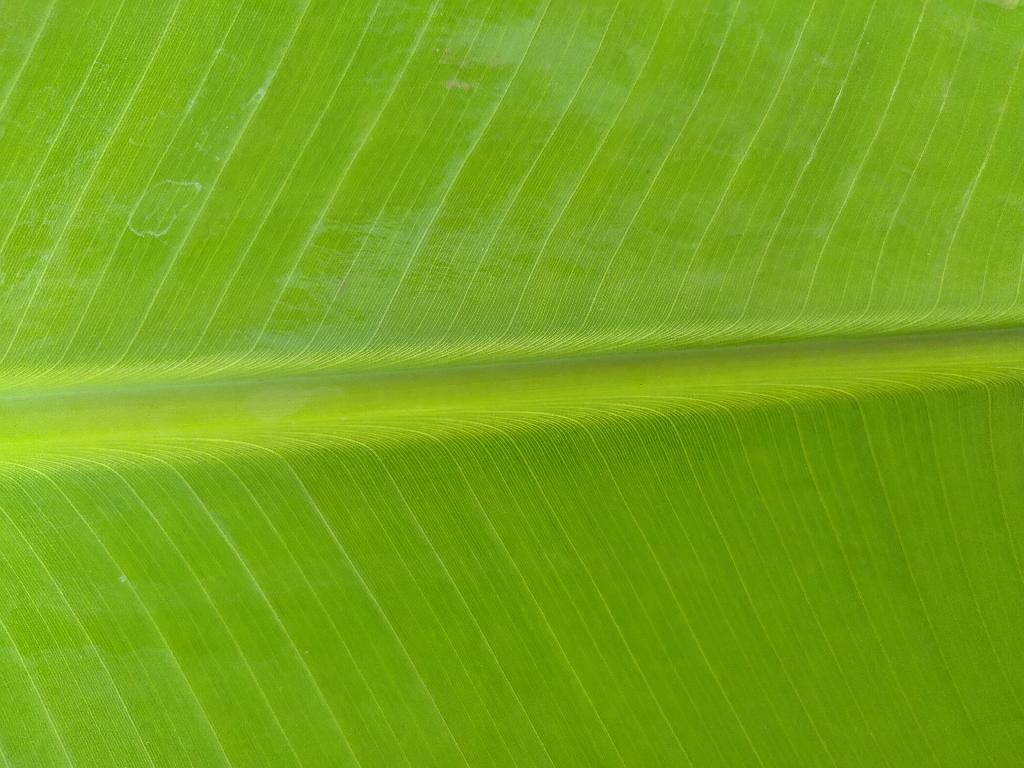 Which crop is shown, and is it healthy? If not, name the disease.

banana, healthy
